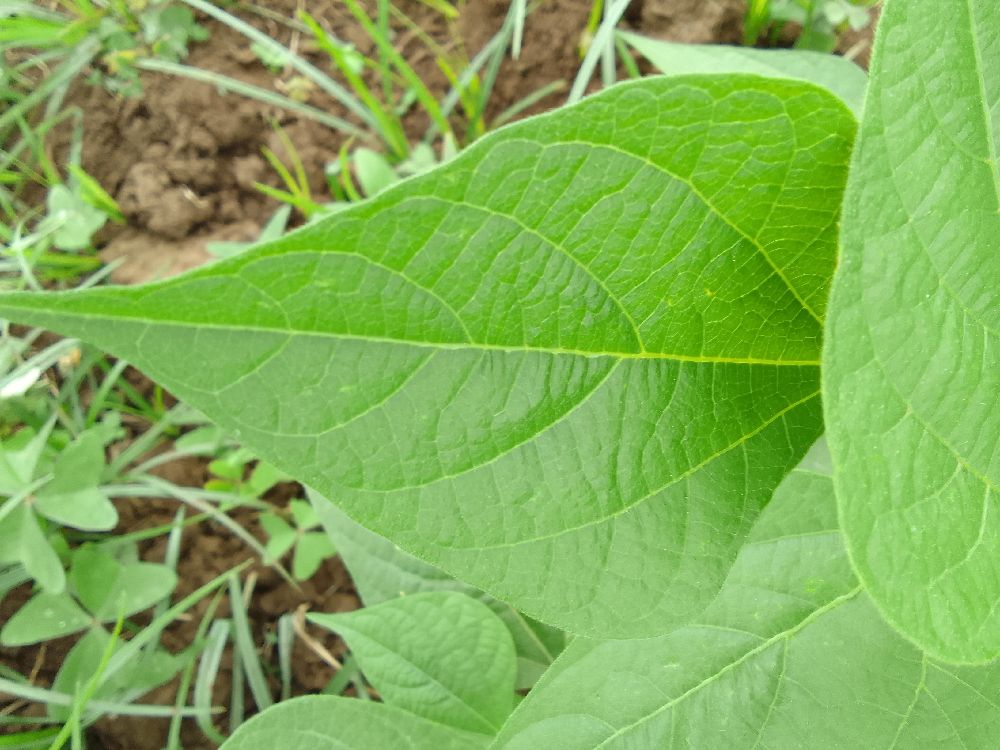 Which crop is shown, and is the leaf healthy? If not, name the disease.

common bean, healthy
